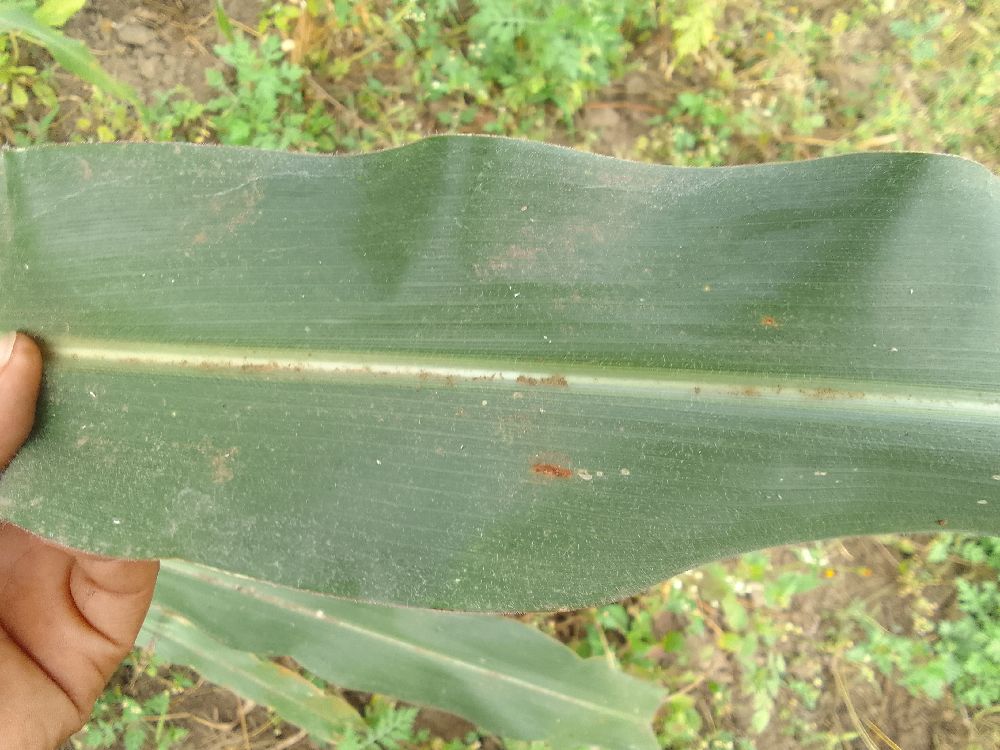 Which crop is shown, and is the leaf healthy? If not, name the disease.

maize, healthy
